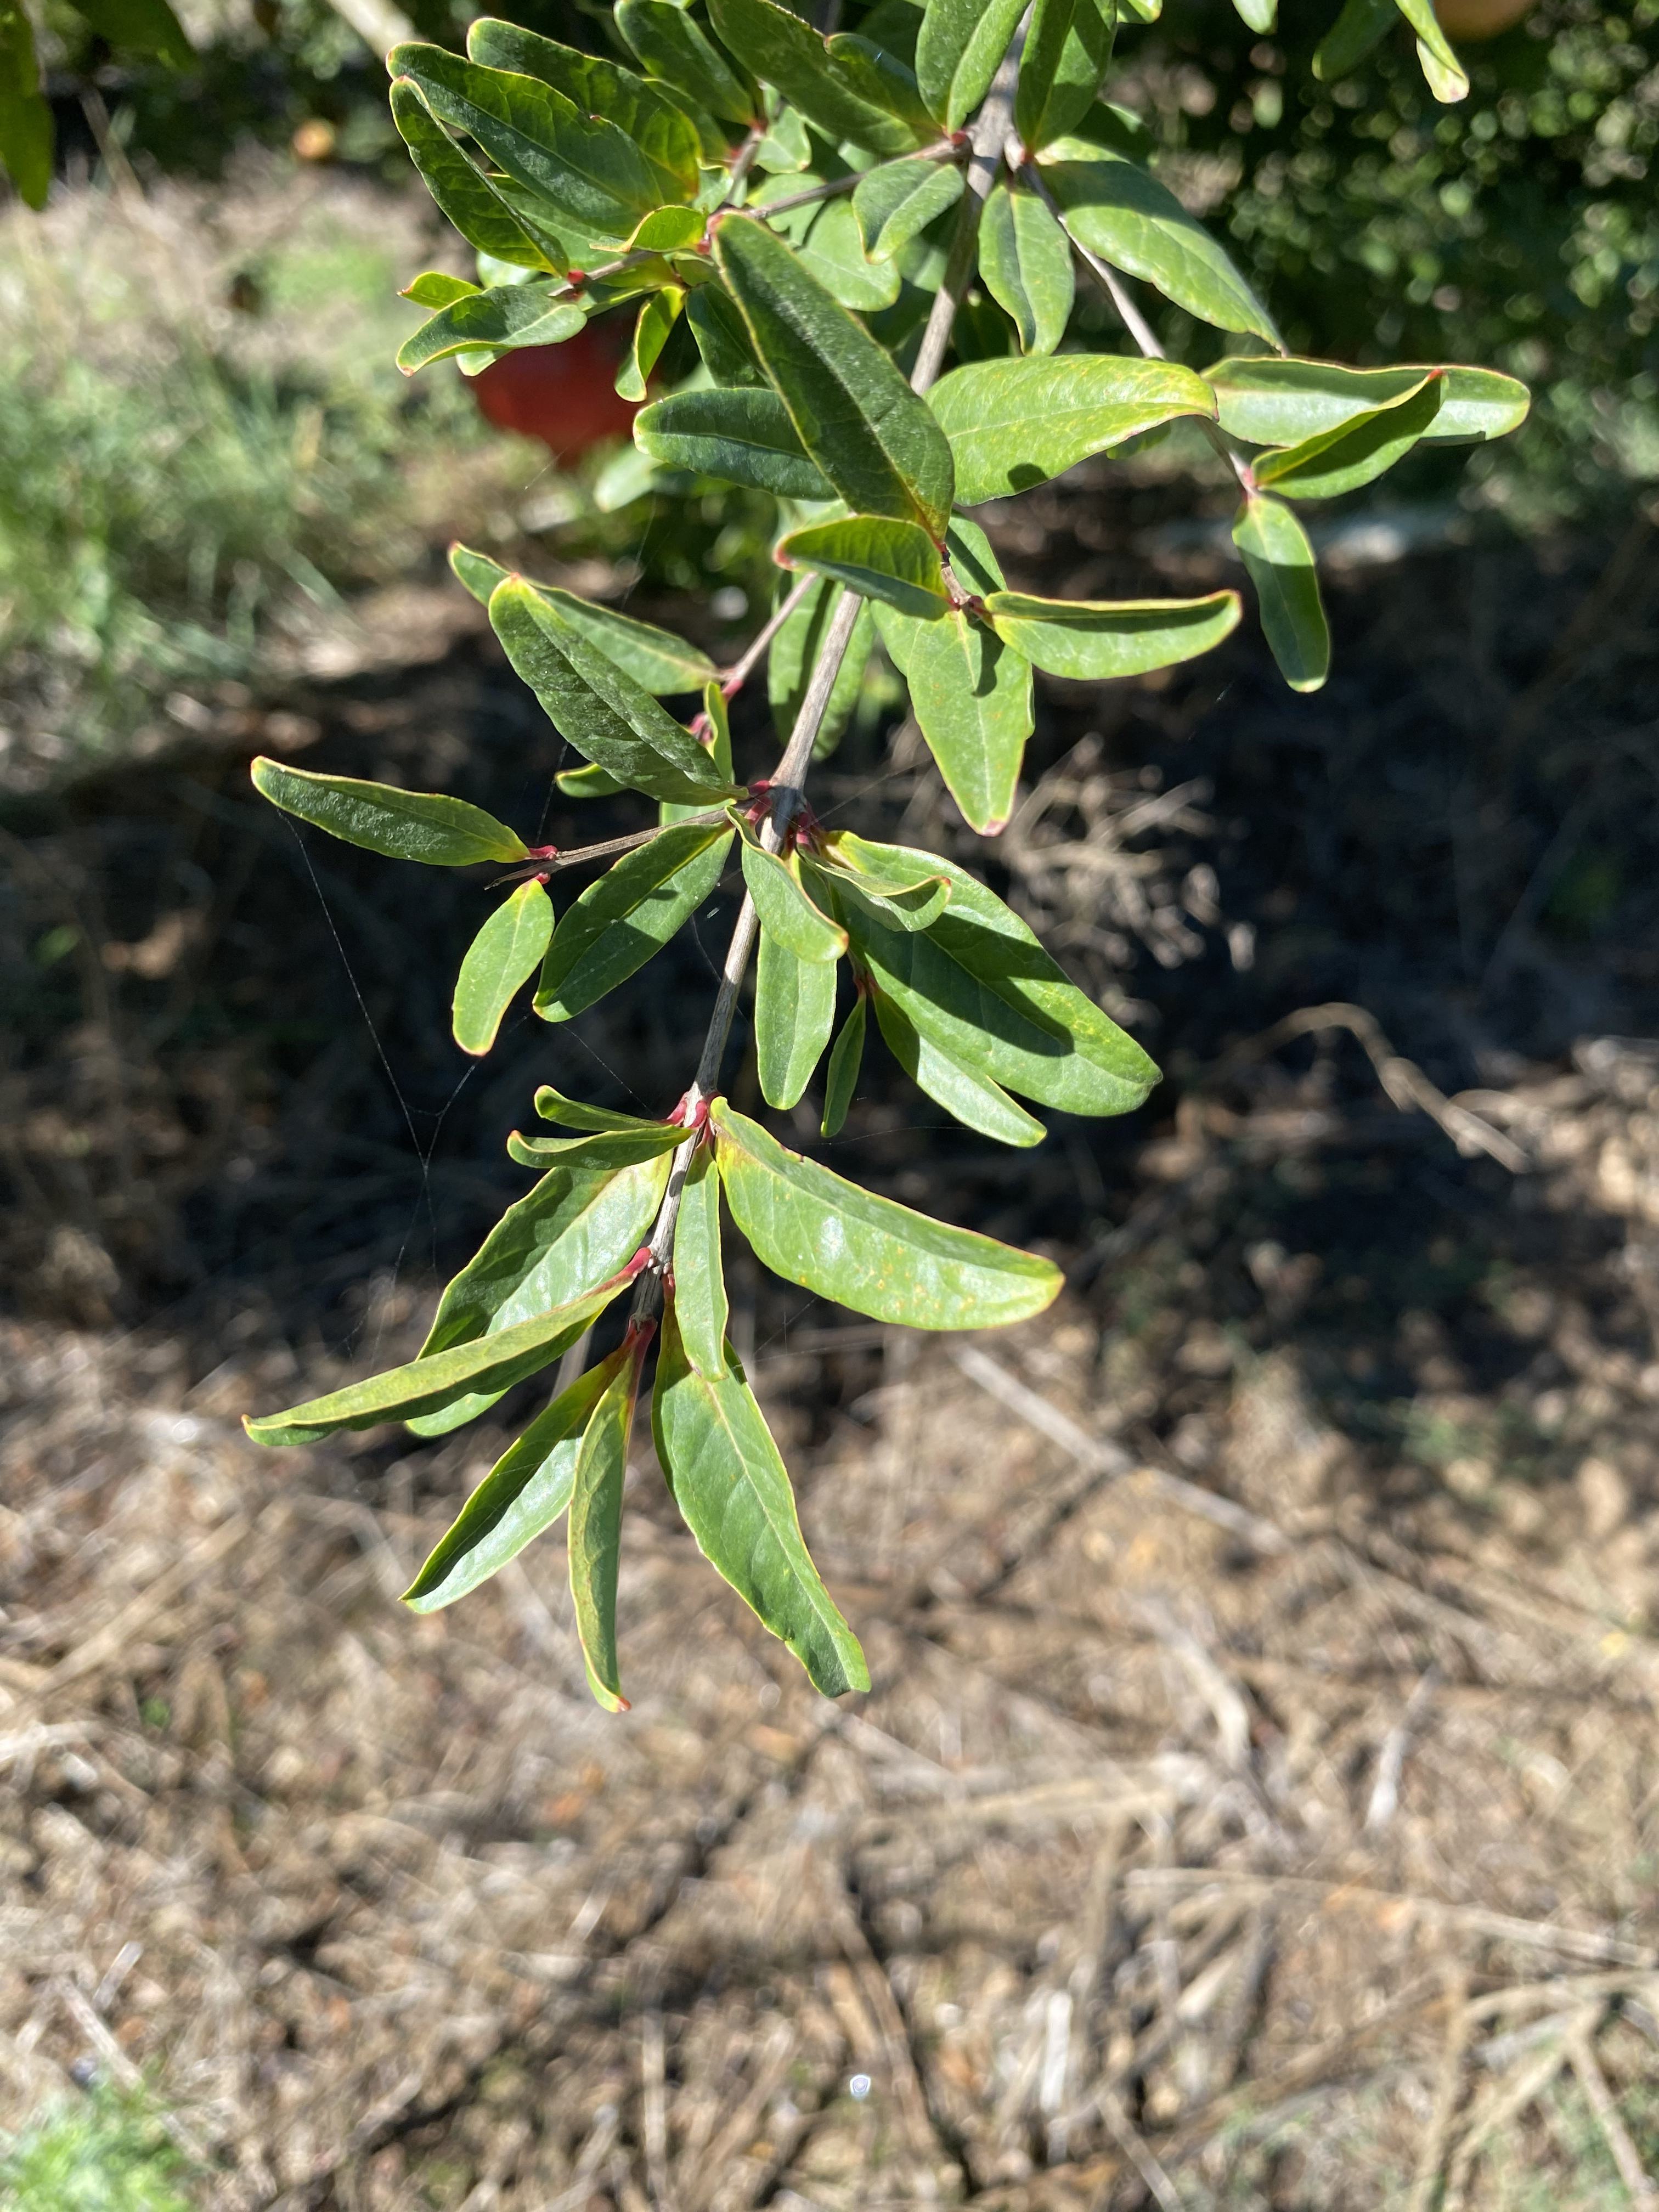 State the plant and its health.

pomegranate, healthy
